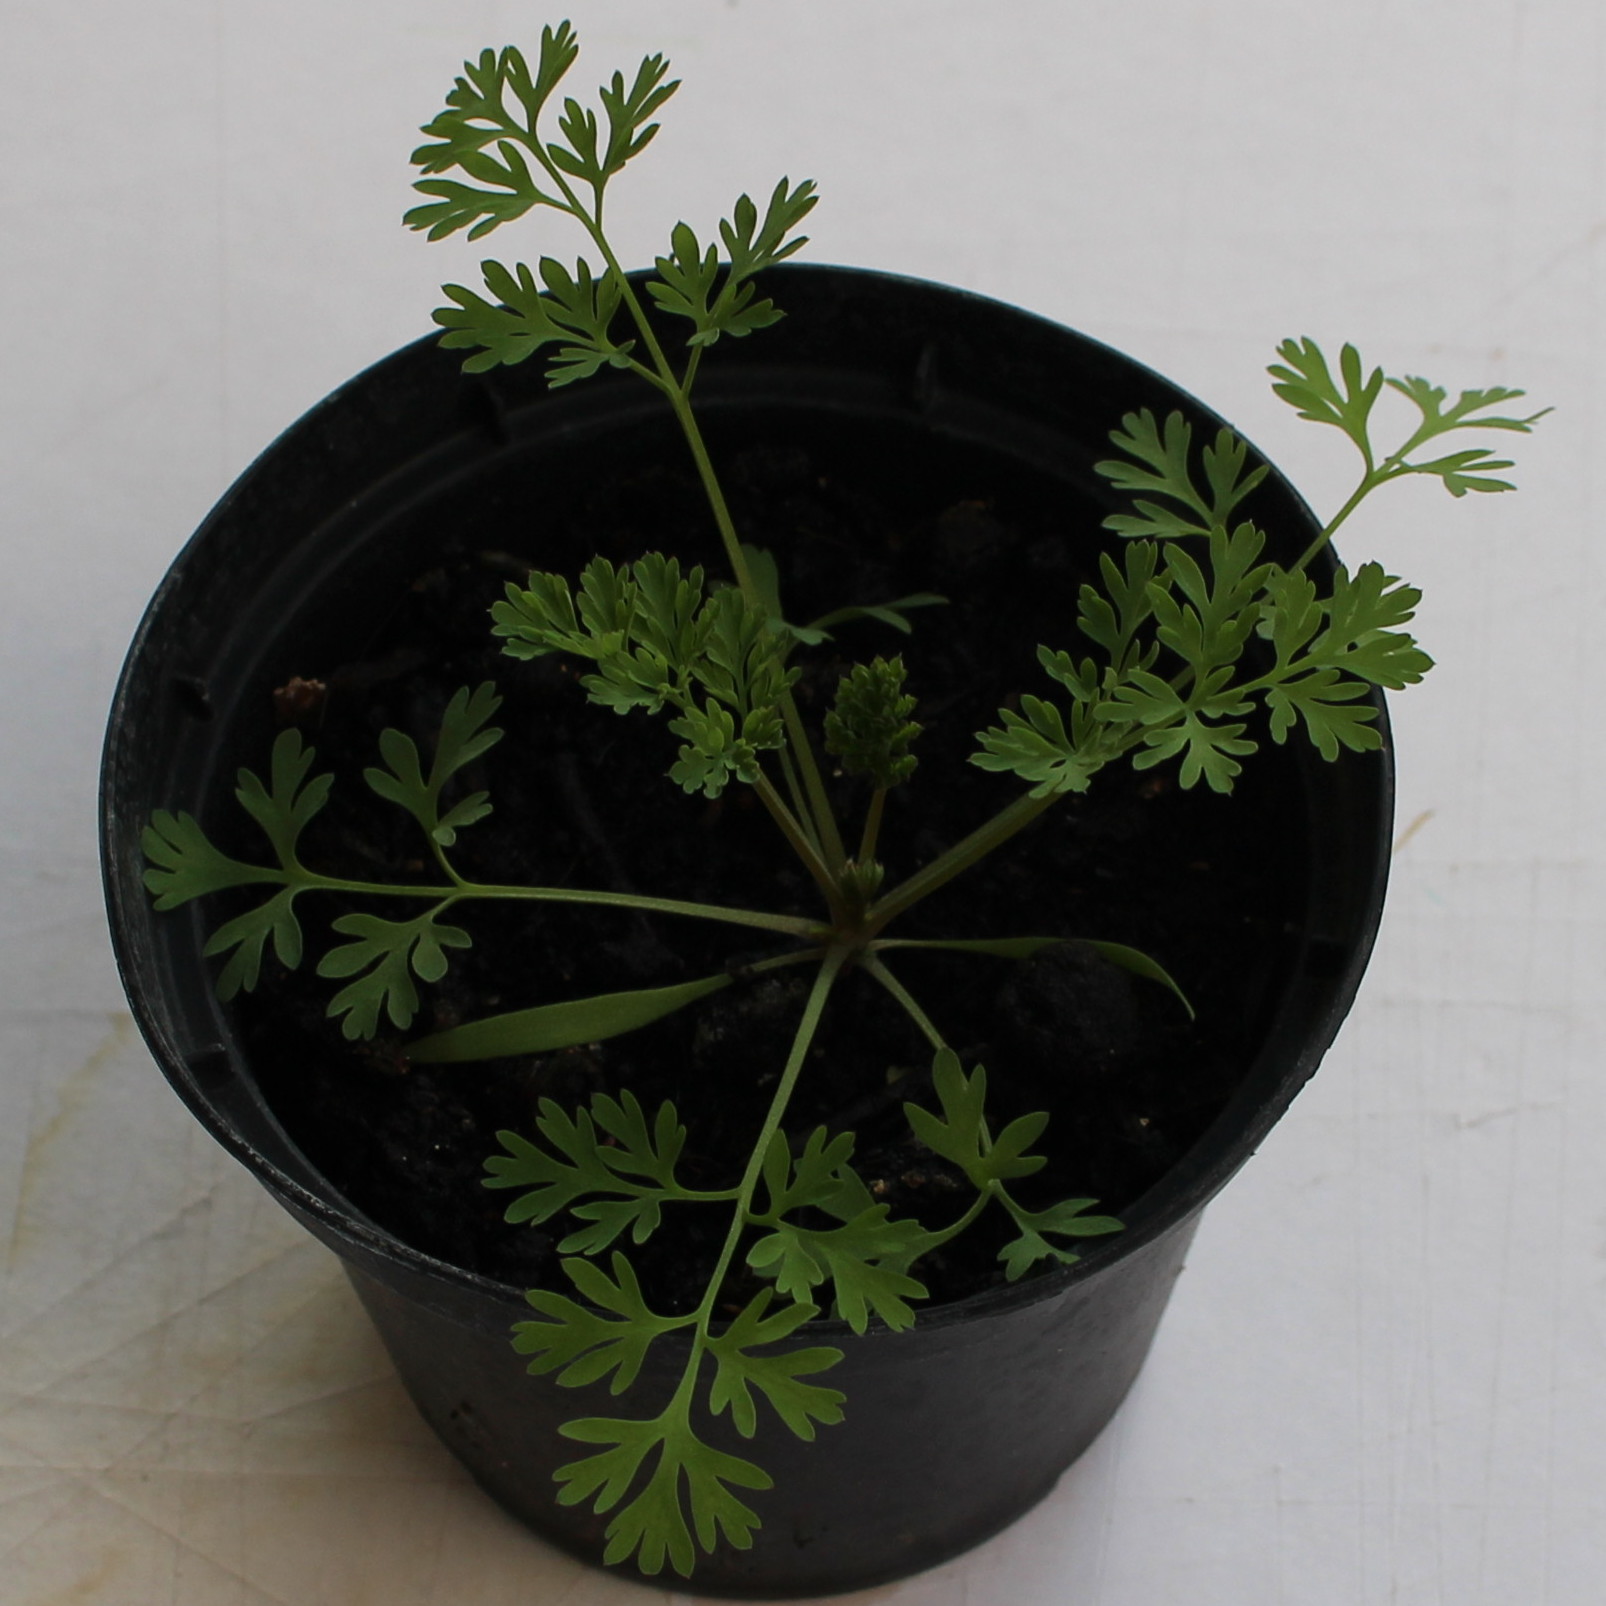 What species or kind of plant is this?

Fumaria officinalis
